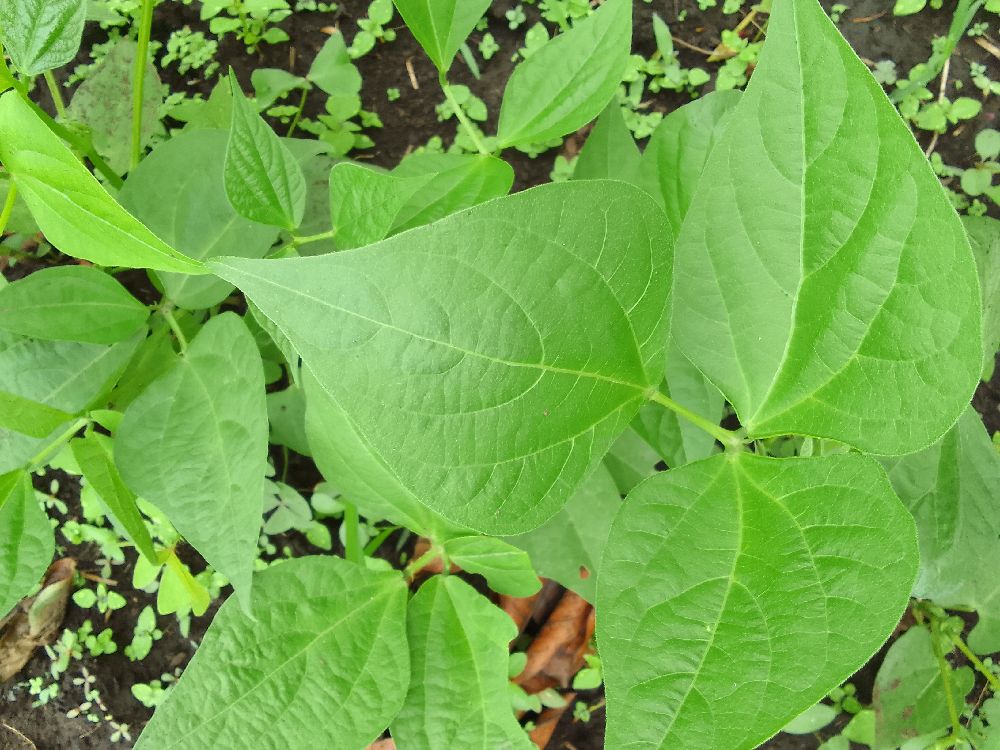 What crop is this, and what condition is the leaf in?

common bean, healthy
